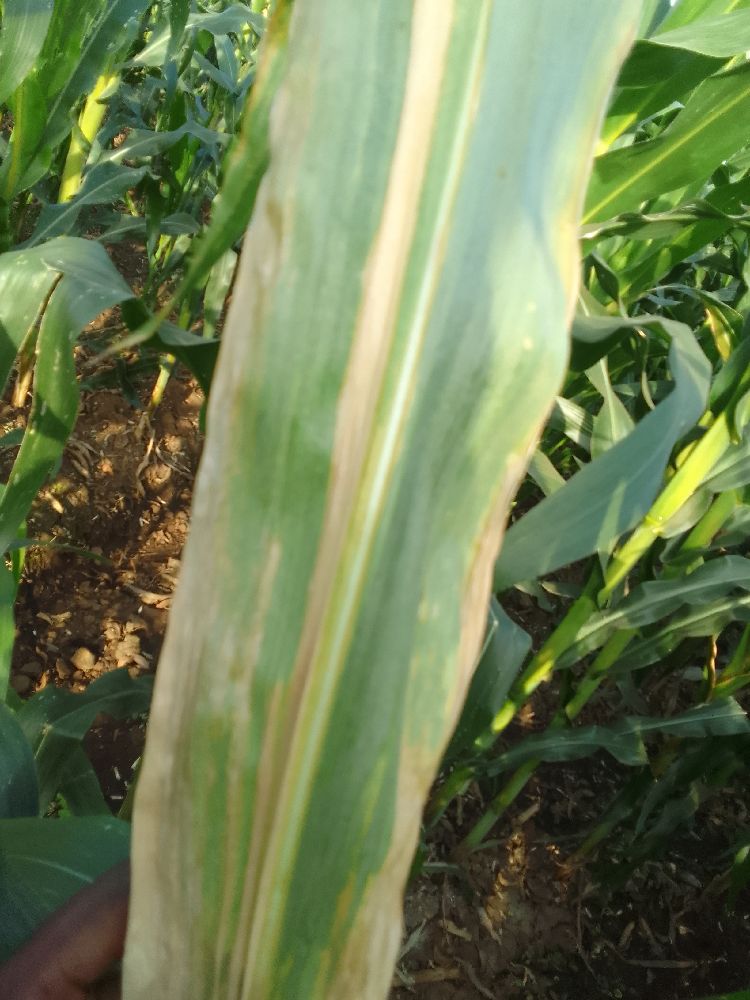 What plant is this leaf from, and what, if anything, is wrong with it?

maize, maize lethal necrosis
